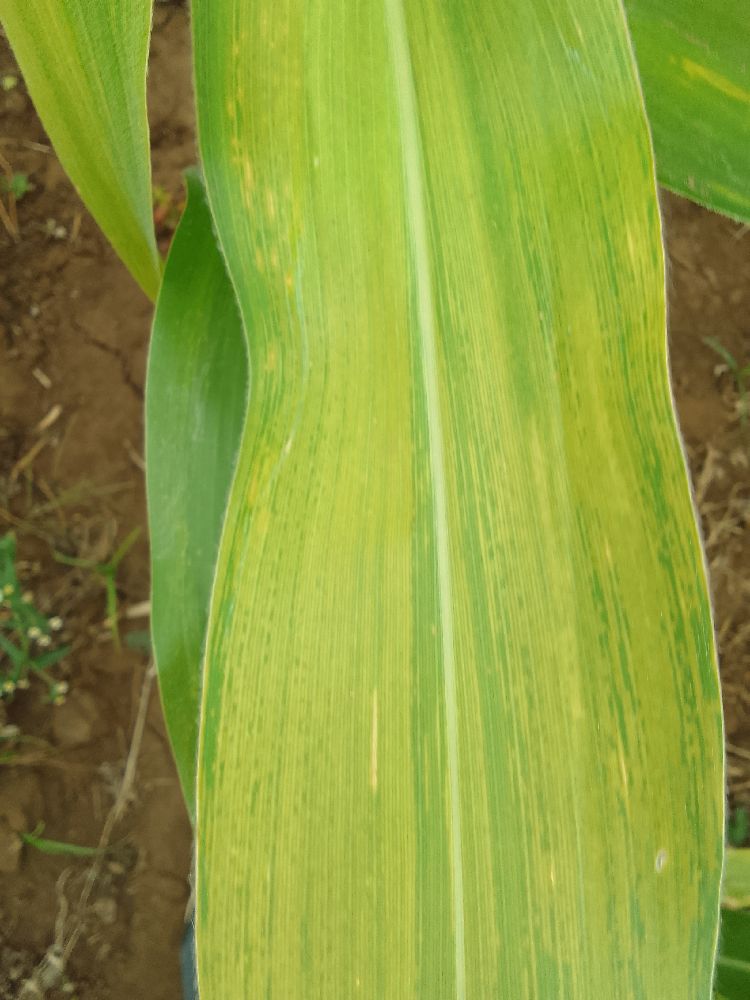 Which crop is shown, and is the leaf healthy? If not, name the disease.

maize, maize lethal necrosis
